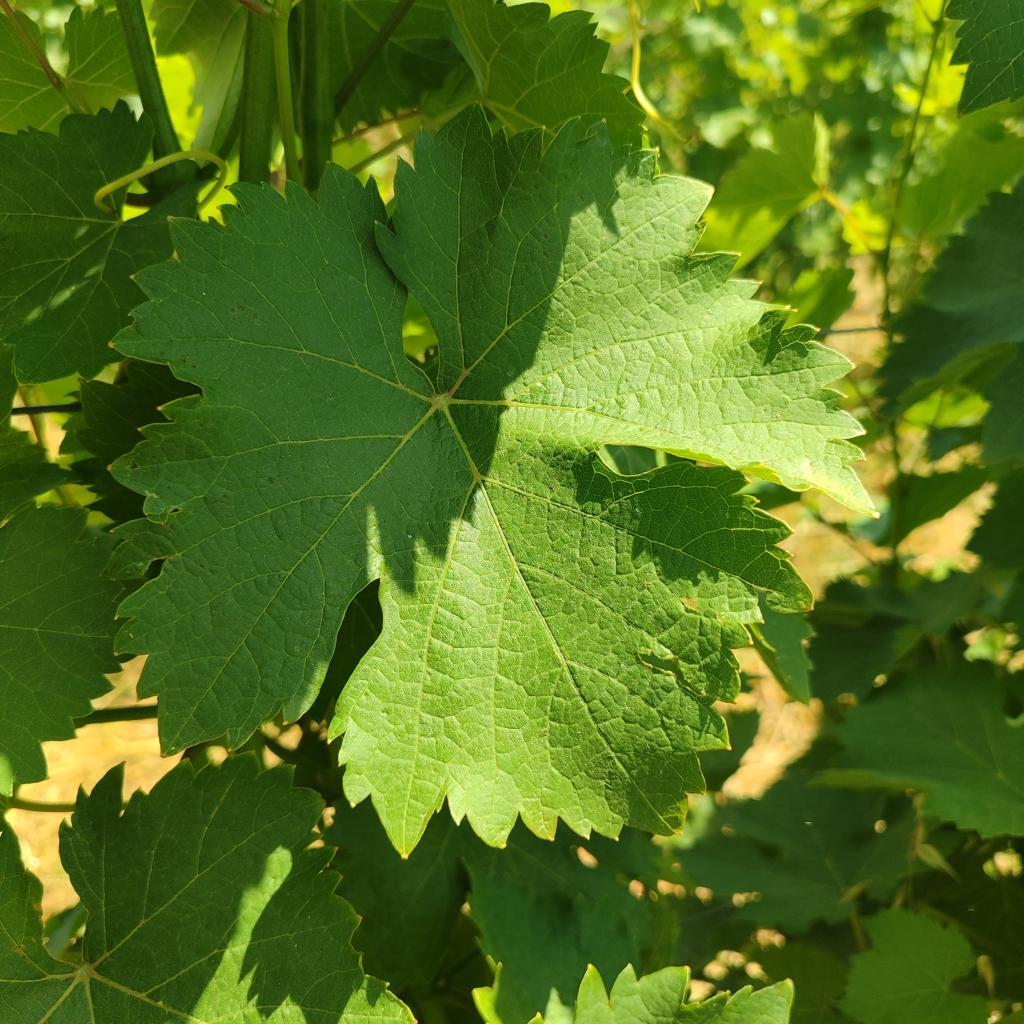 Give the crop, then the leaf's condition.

grapevine, healthy
